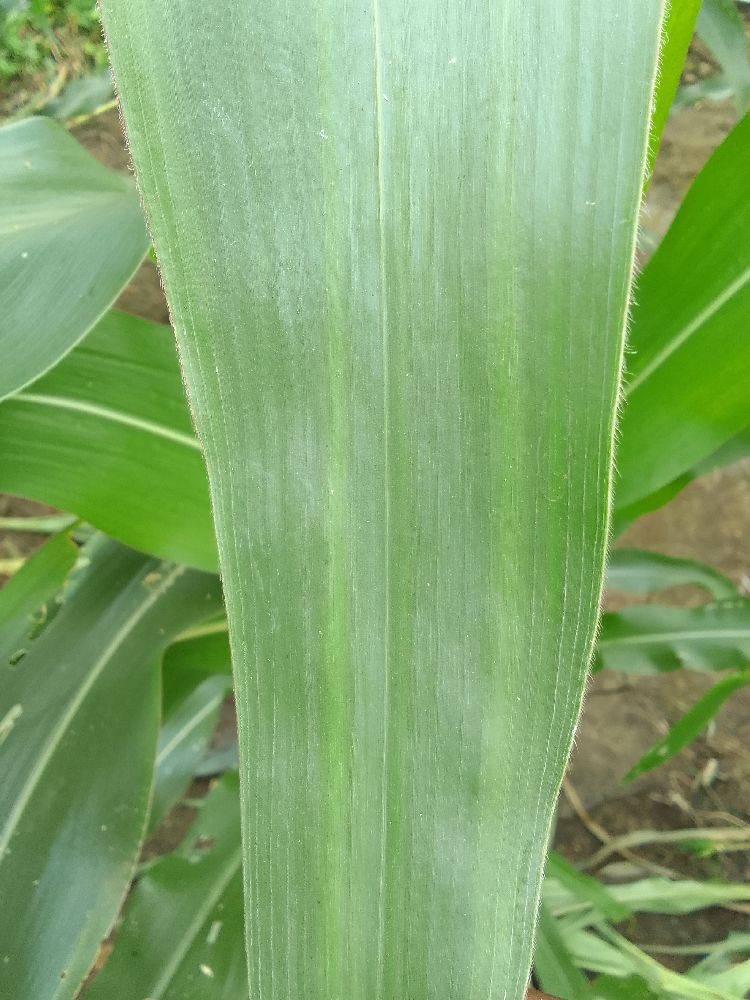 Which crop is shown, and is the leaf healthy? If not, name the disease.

maize, healthy
